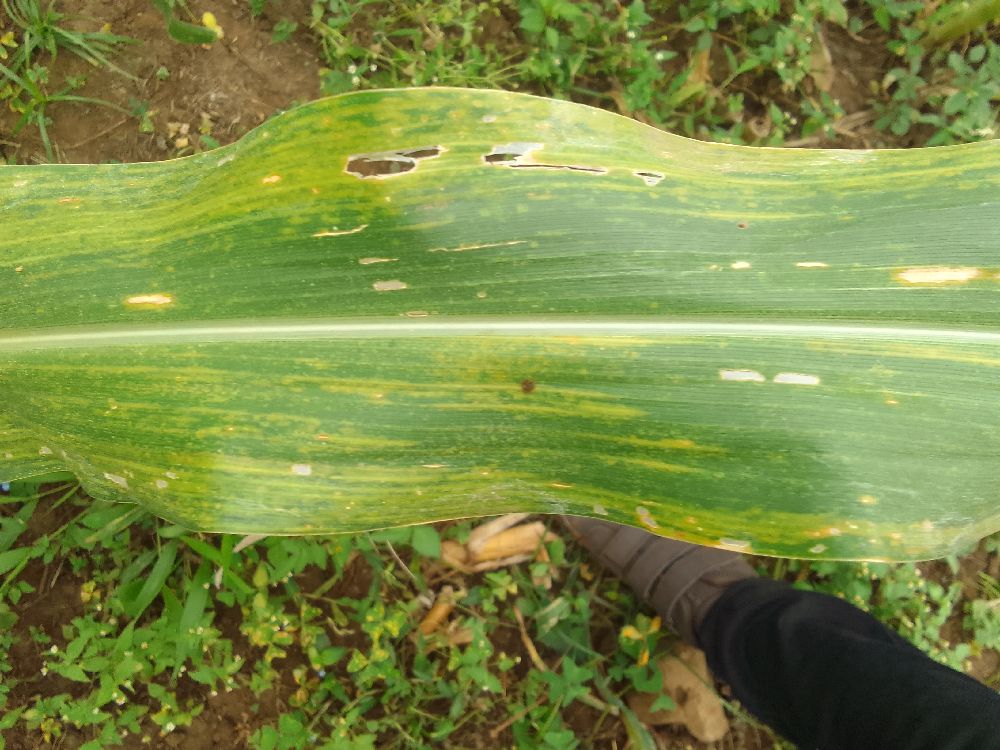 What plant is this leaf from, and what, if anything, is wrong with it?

maize, maize lethal necrosis
